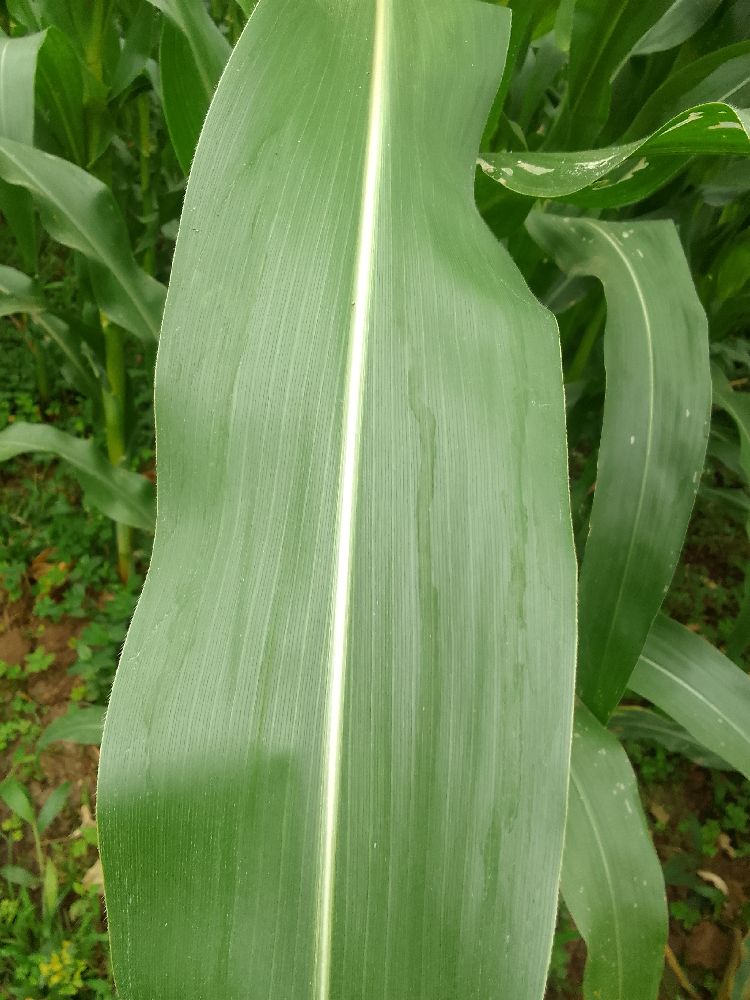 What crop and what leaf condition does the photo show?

maize, healthy
